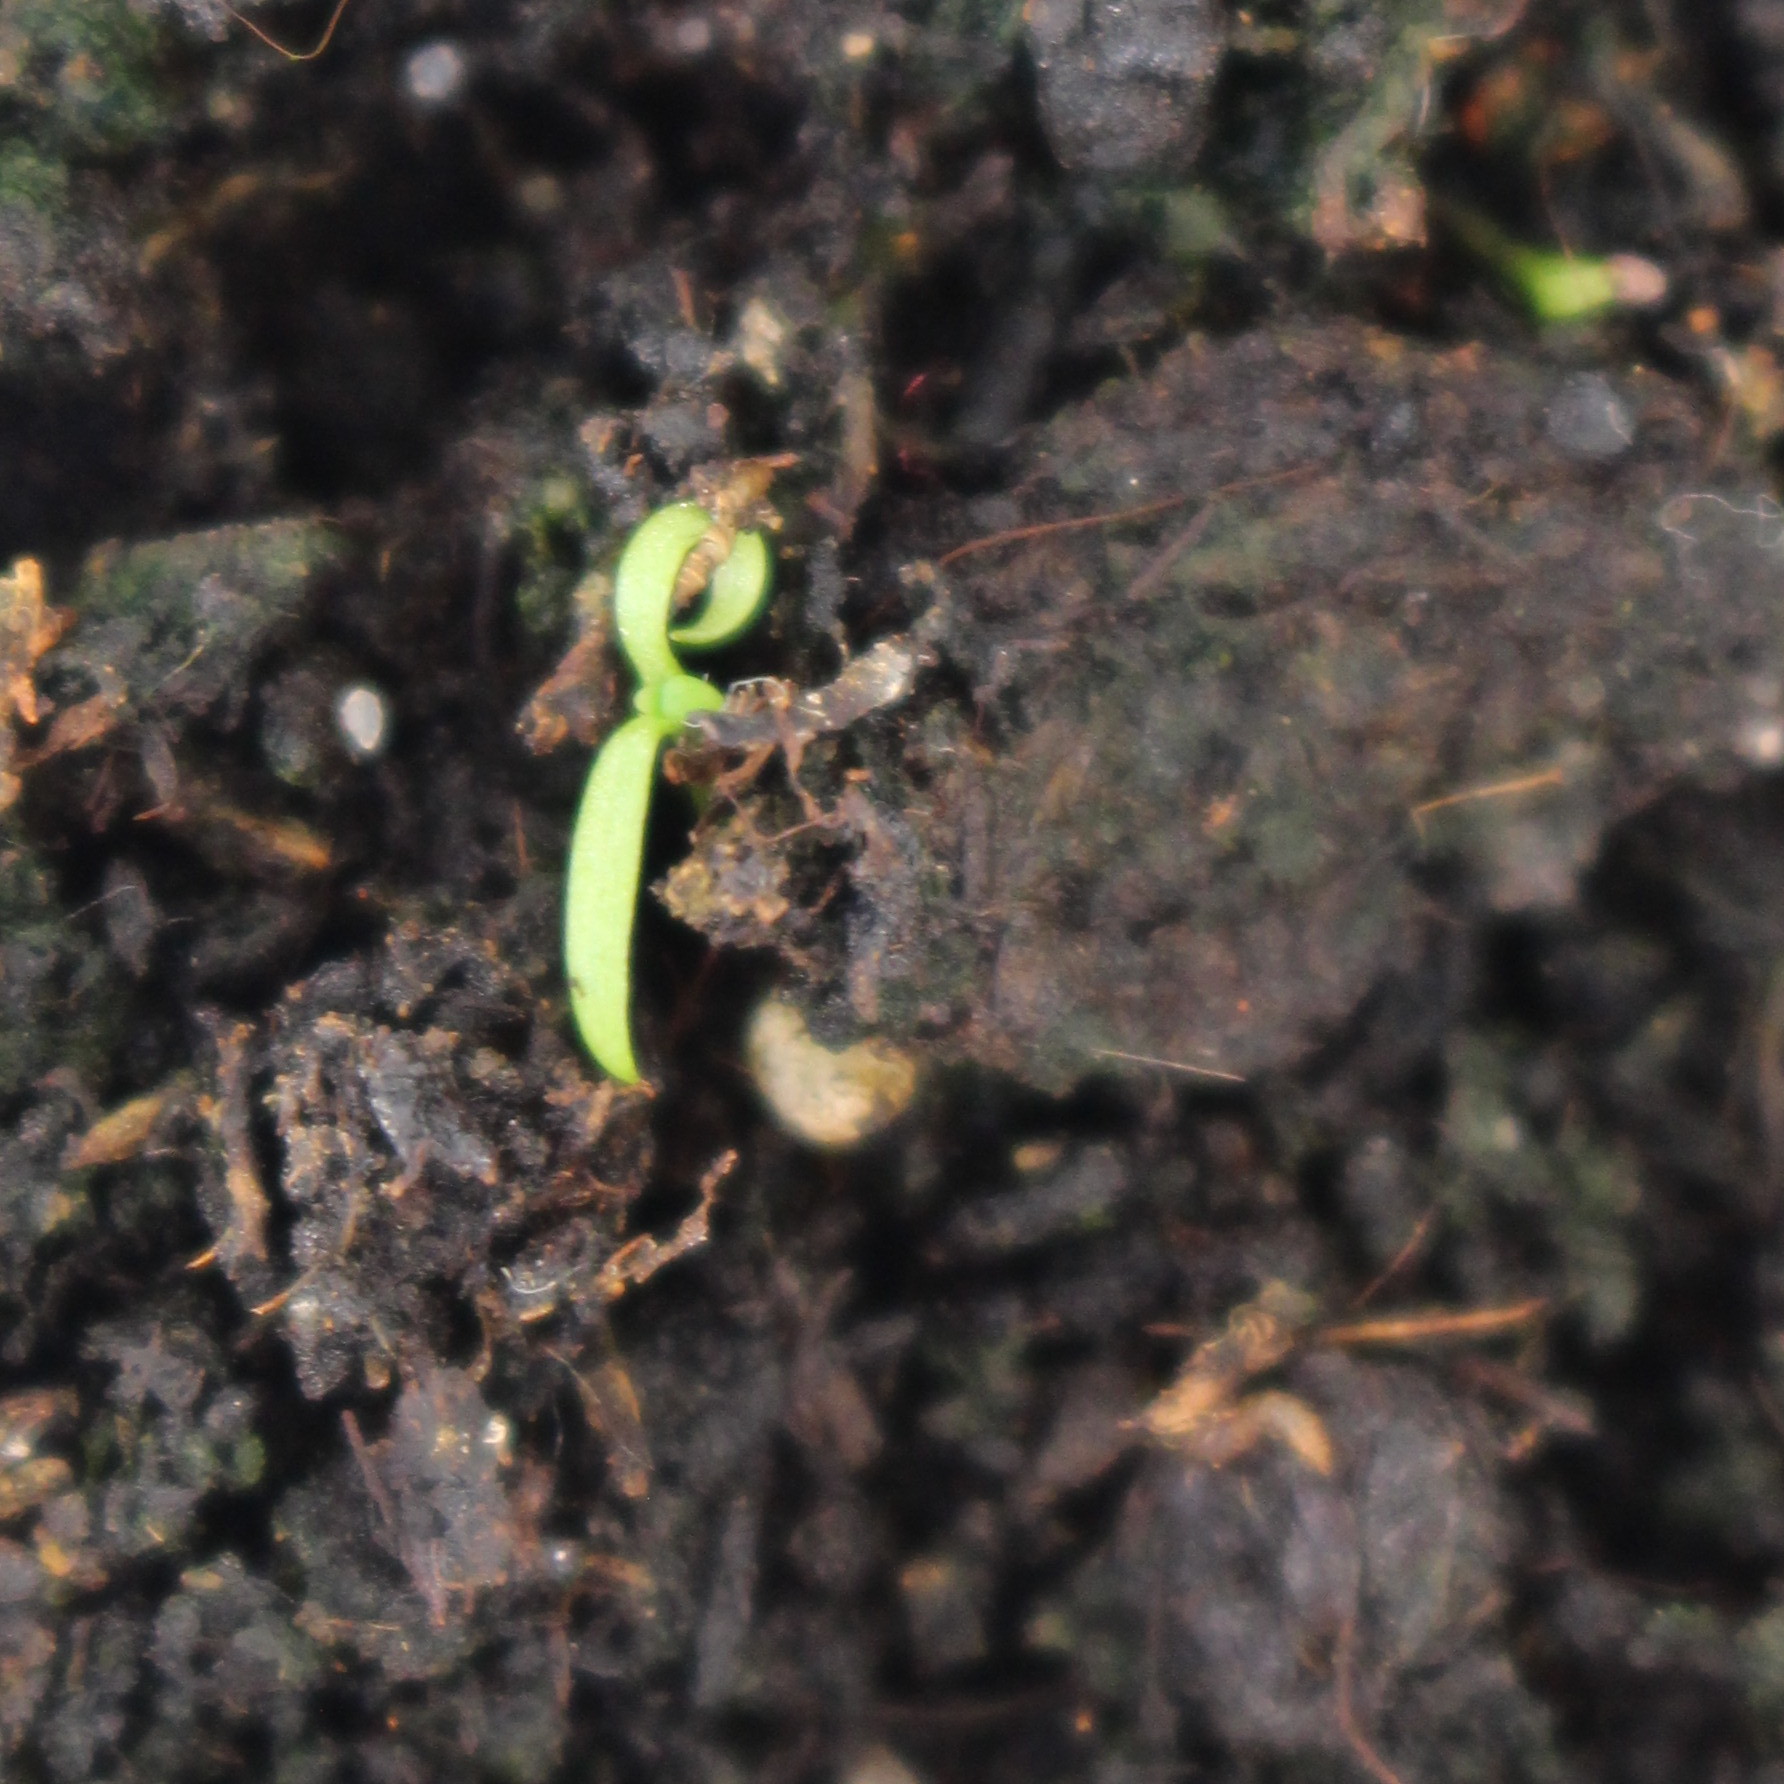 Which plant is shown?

Papaver rhoeas
